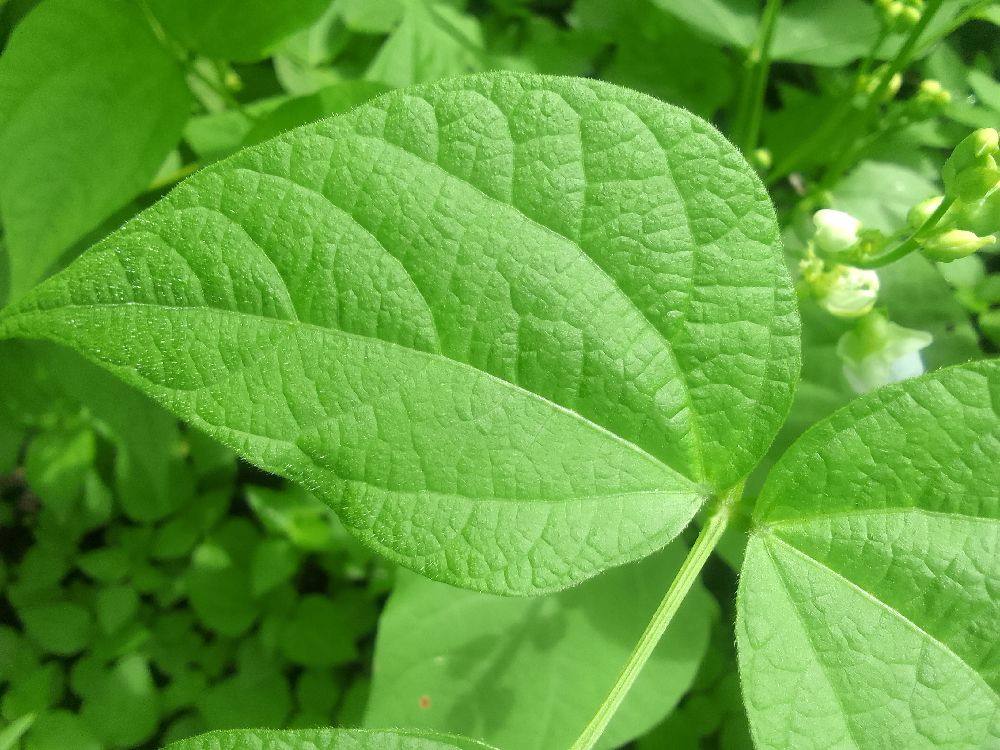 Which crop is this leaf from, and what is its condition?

common bean, healthy
